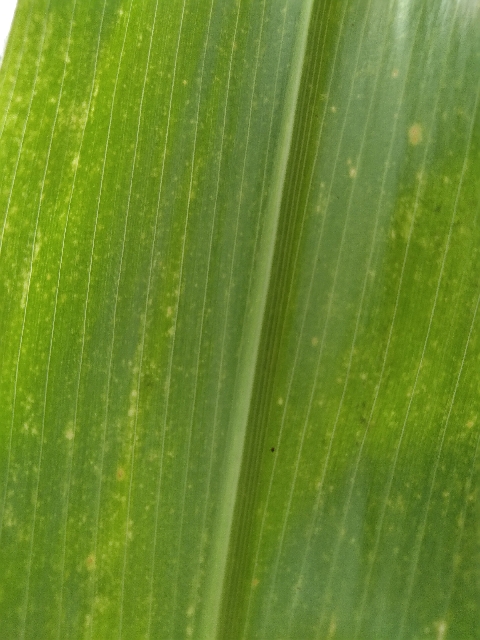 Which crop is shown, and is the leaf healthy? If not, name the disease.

maize, maize lethal necrosis
